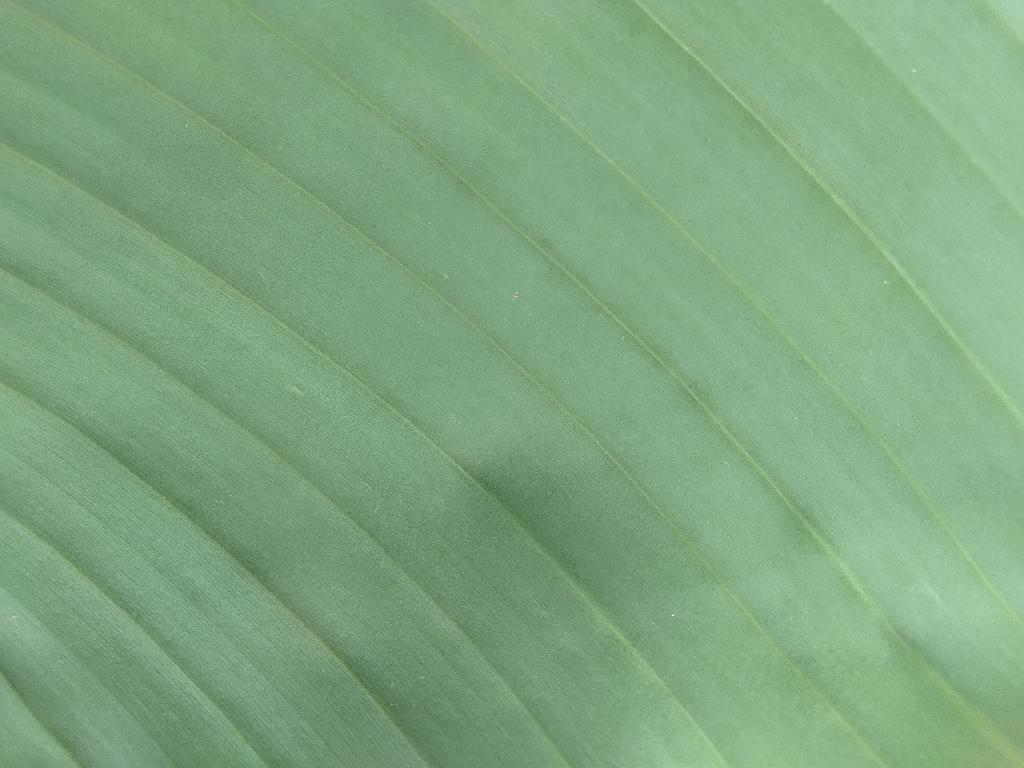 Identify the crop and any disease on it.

banana, healthy
